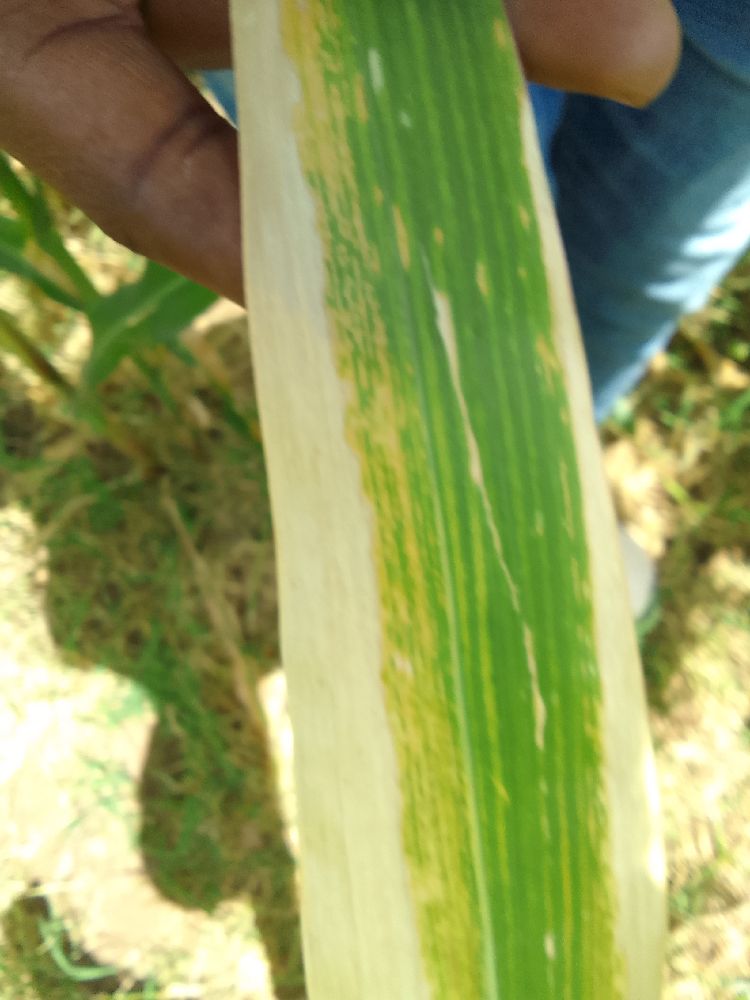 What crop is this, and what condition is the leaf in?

maize, maize lethal necrosis
